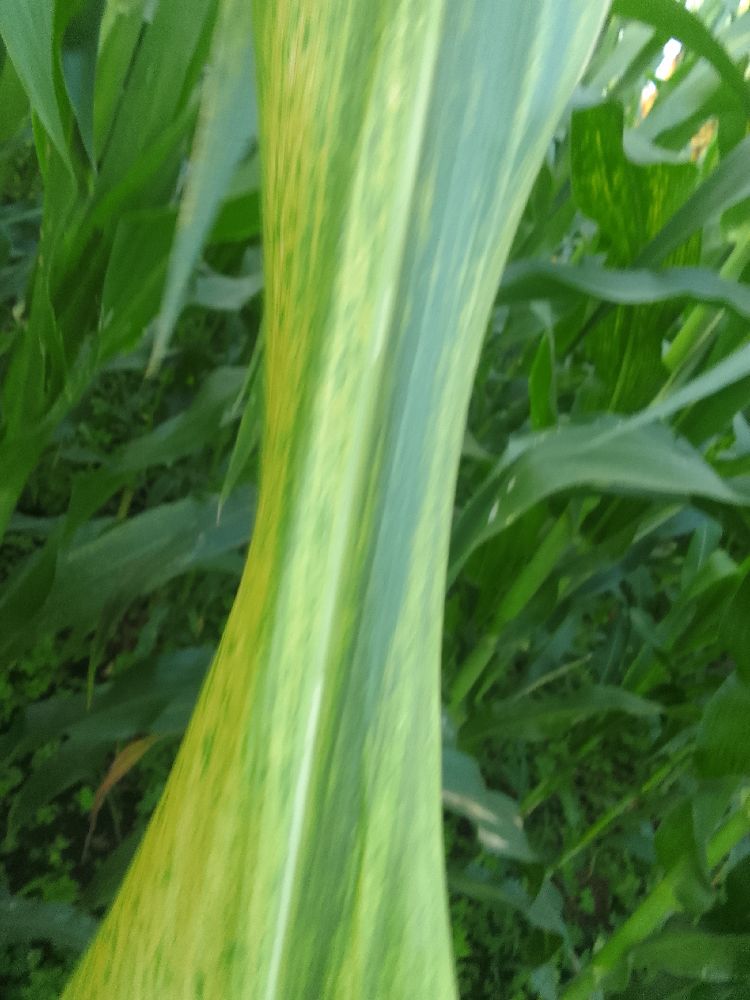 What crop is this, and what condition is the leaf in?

maize, maize lethal necrosis
